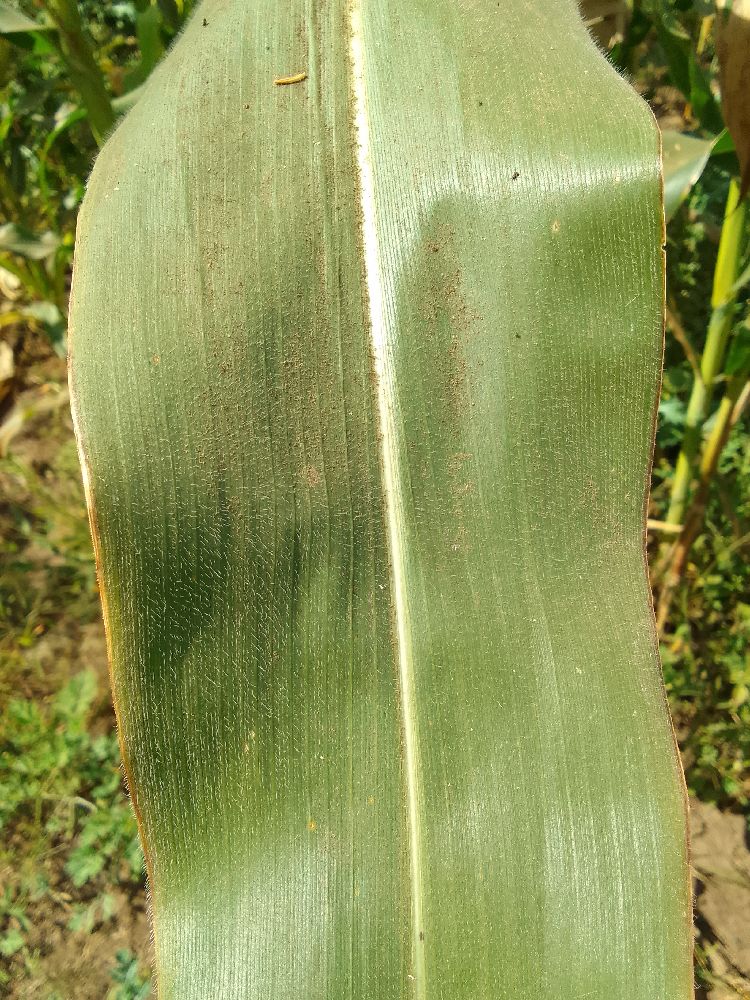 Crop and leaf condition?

maize, healthy
